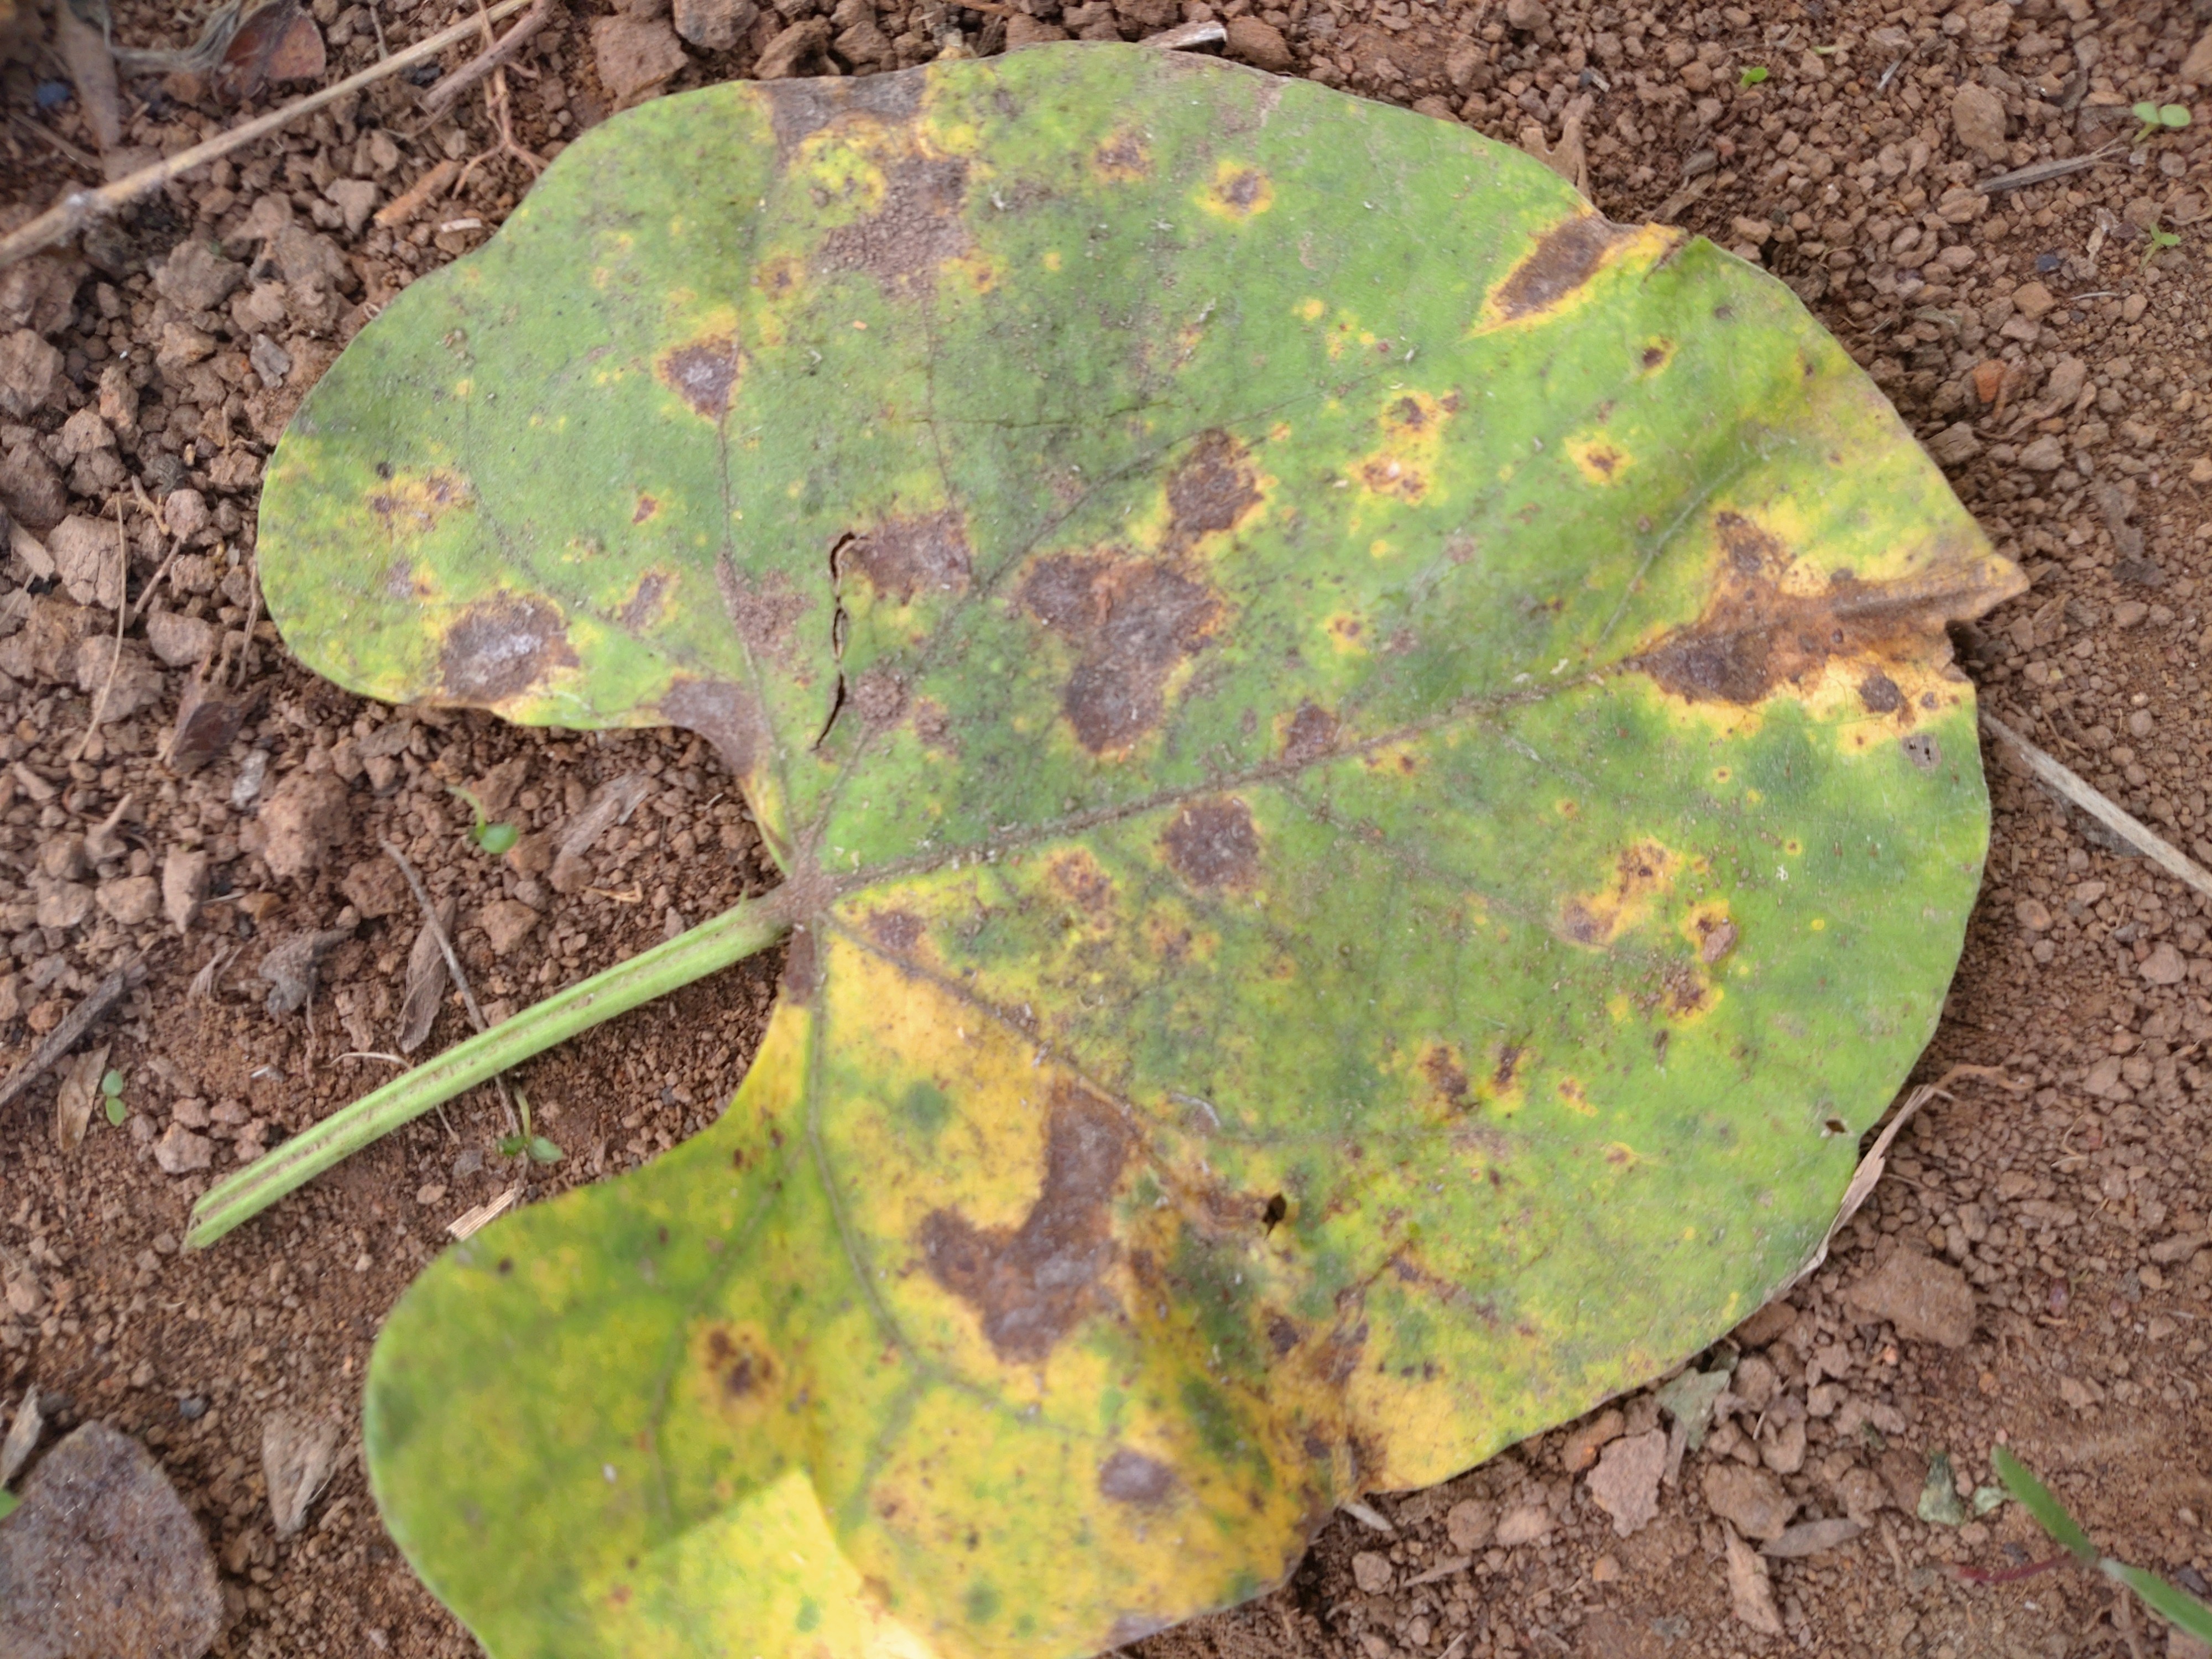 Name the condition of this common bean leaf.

rust
